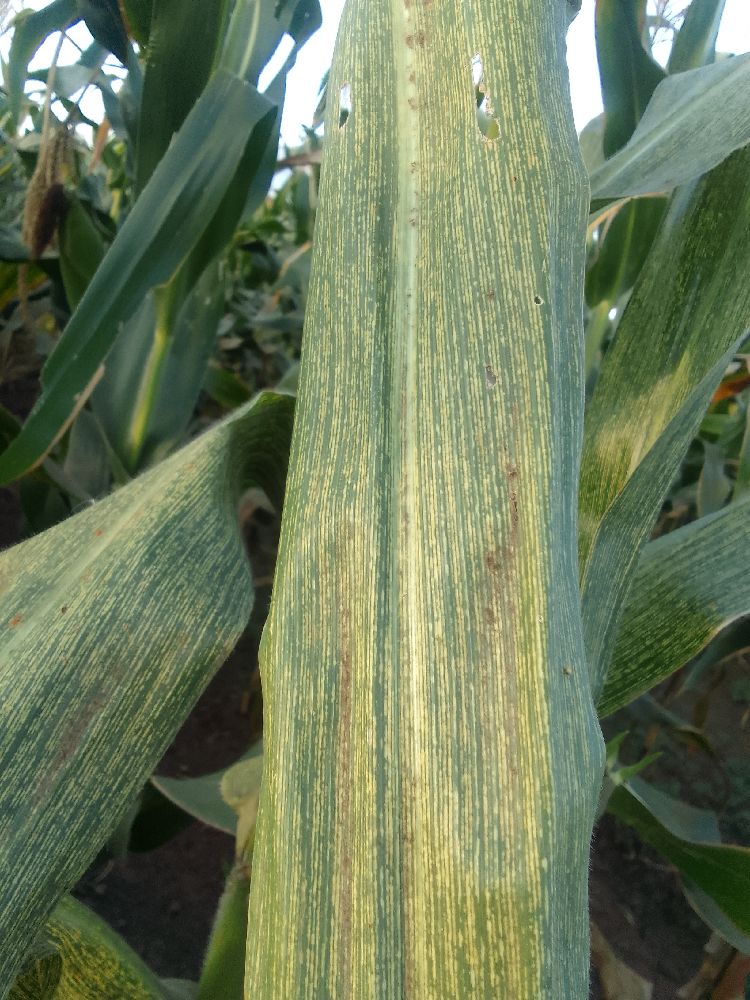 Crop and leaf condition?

maize, maize streak virus
